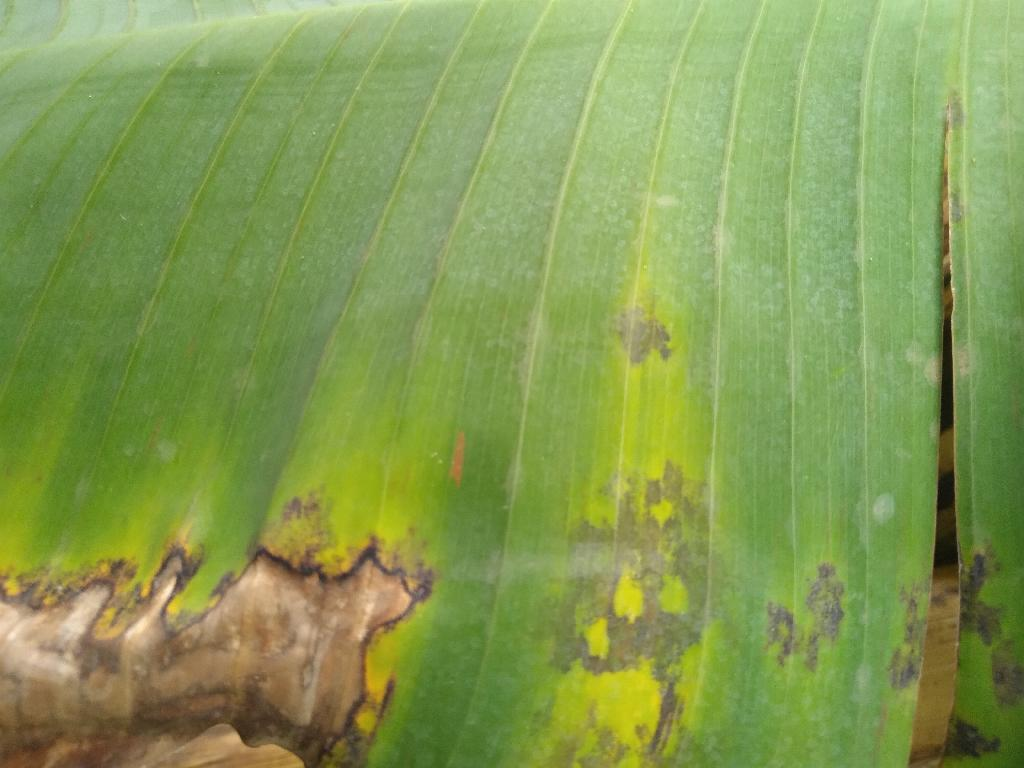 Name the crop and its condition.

banana, black sigatoka
